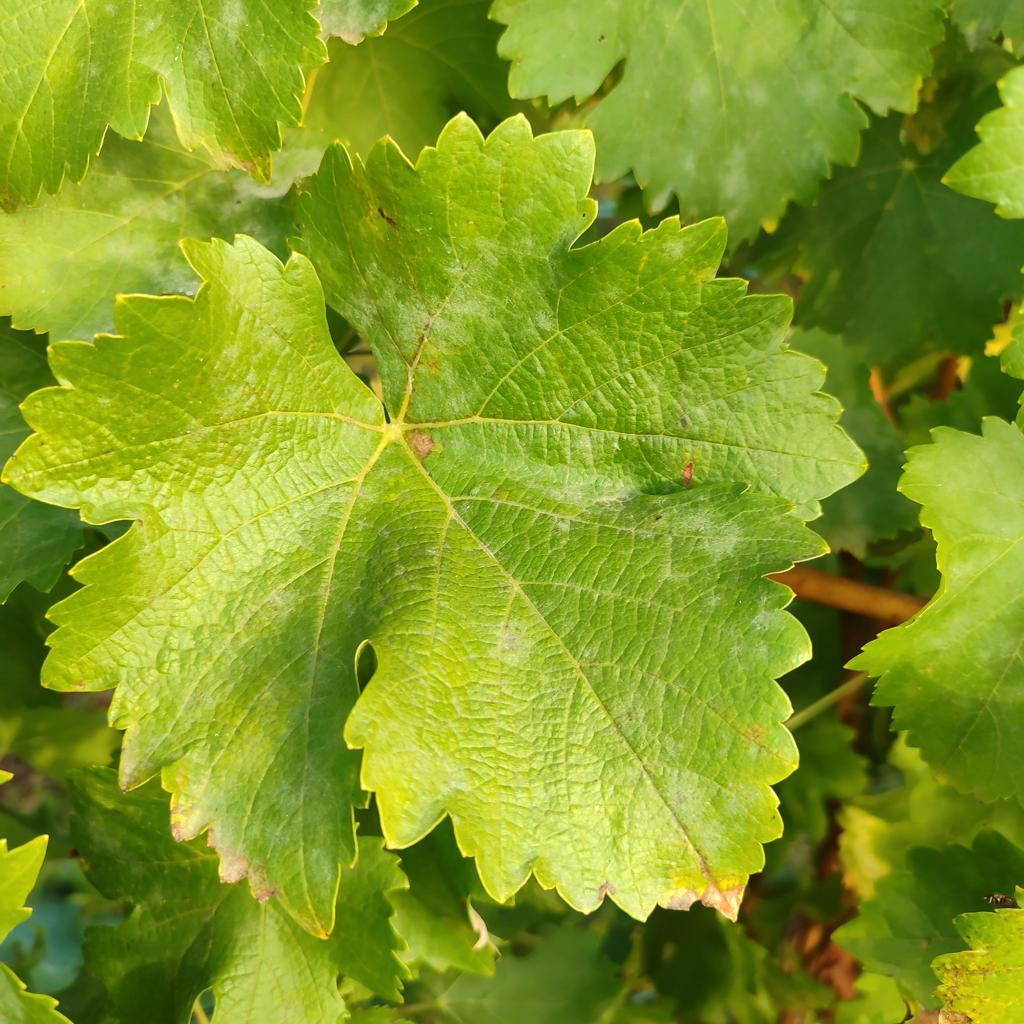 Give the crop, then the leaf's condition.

grapevine, powdery mildew
